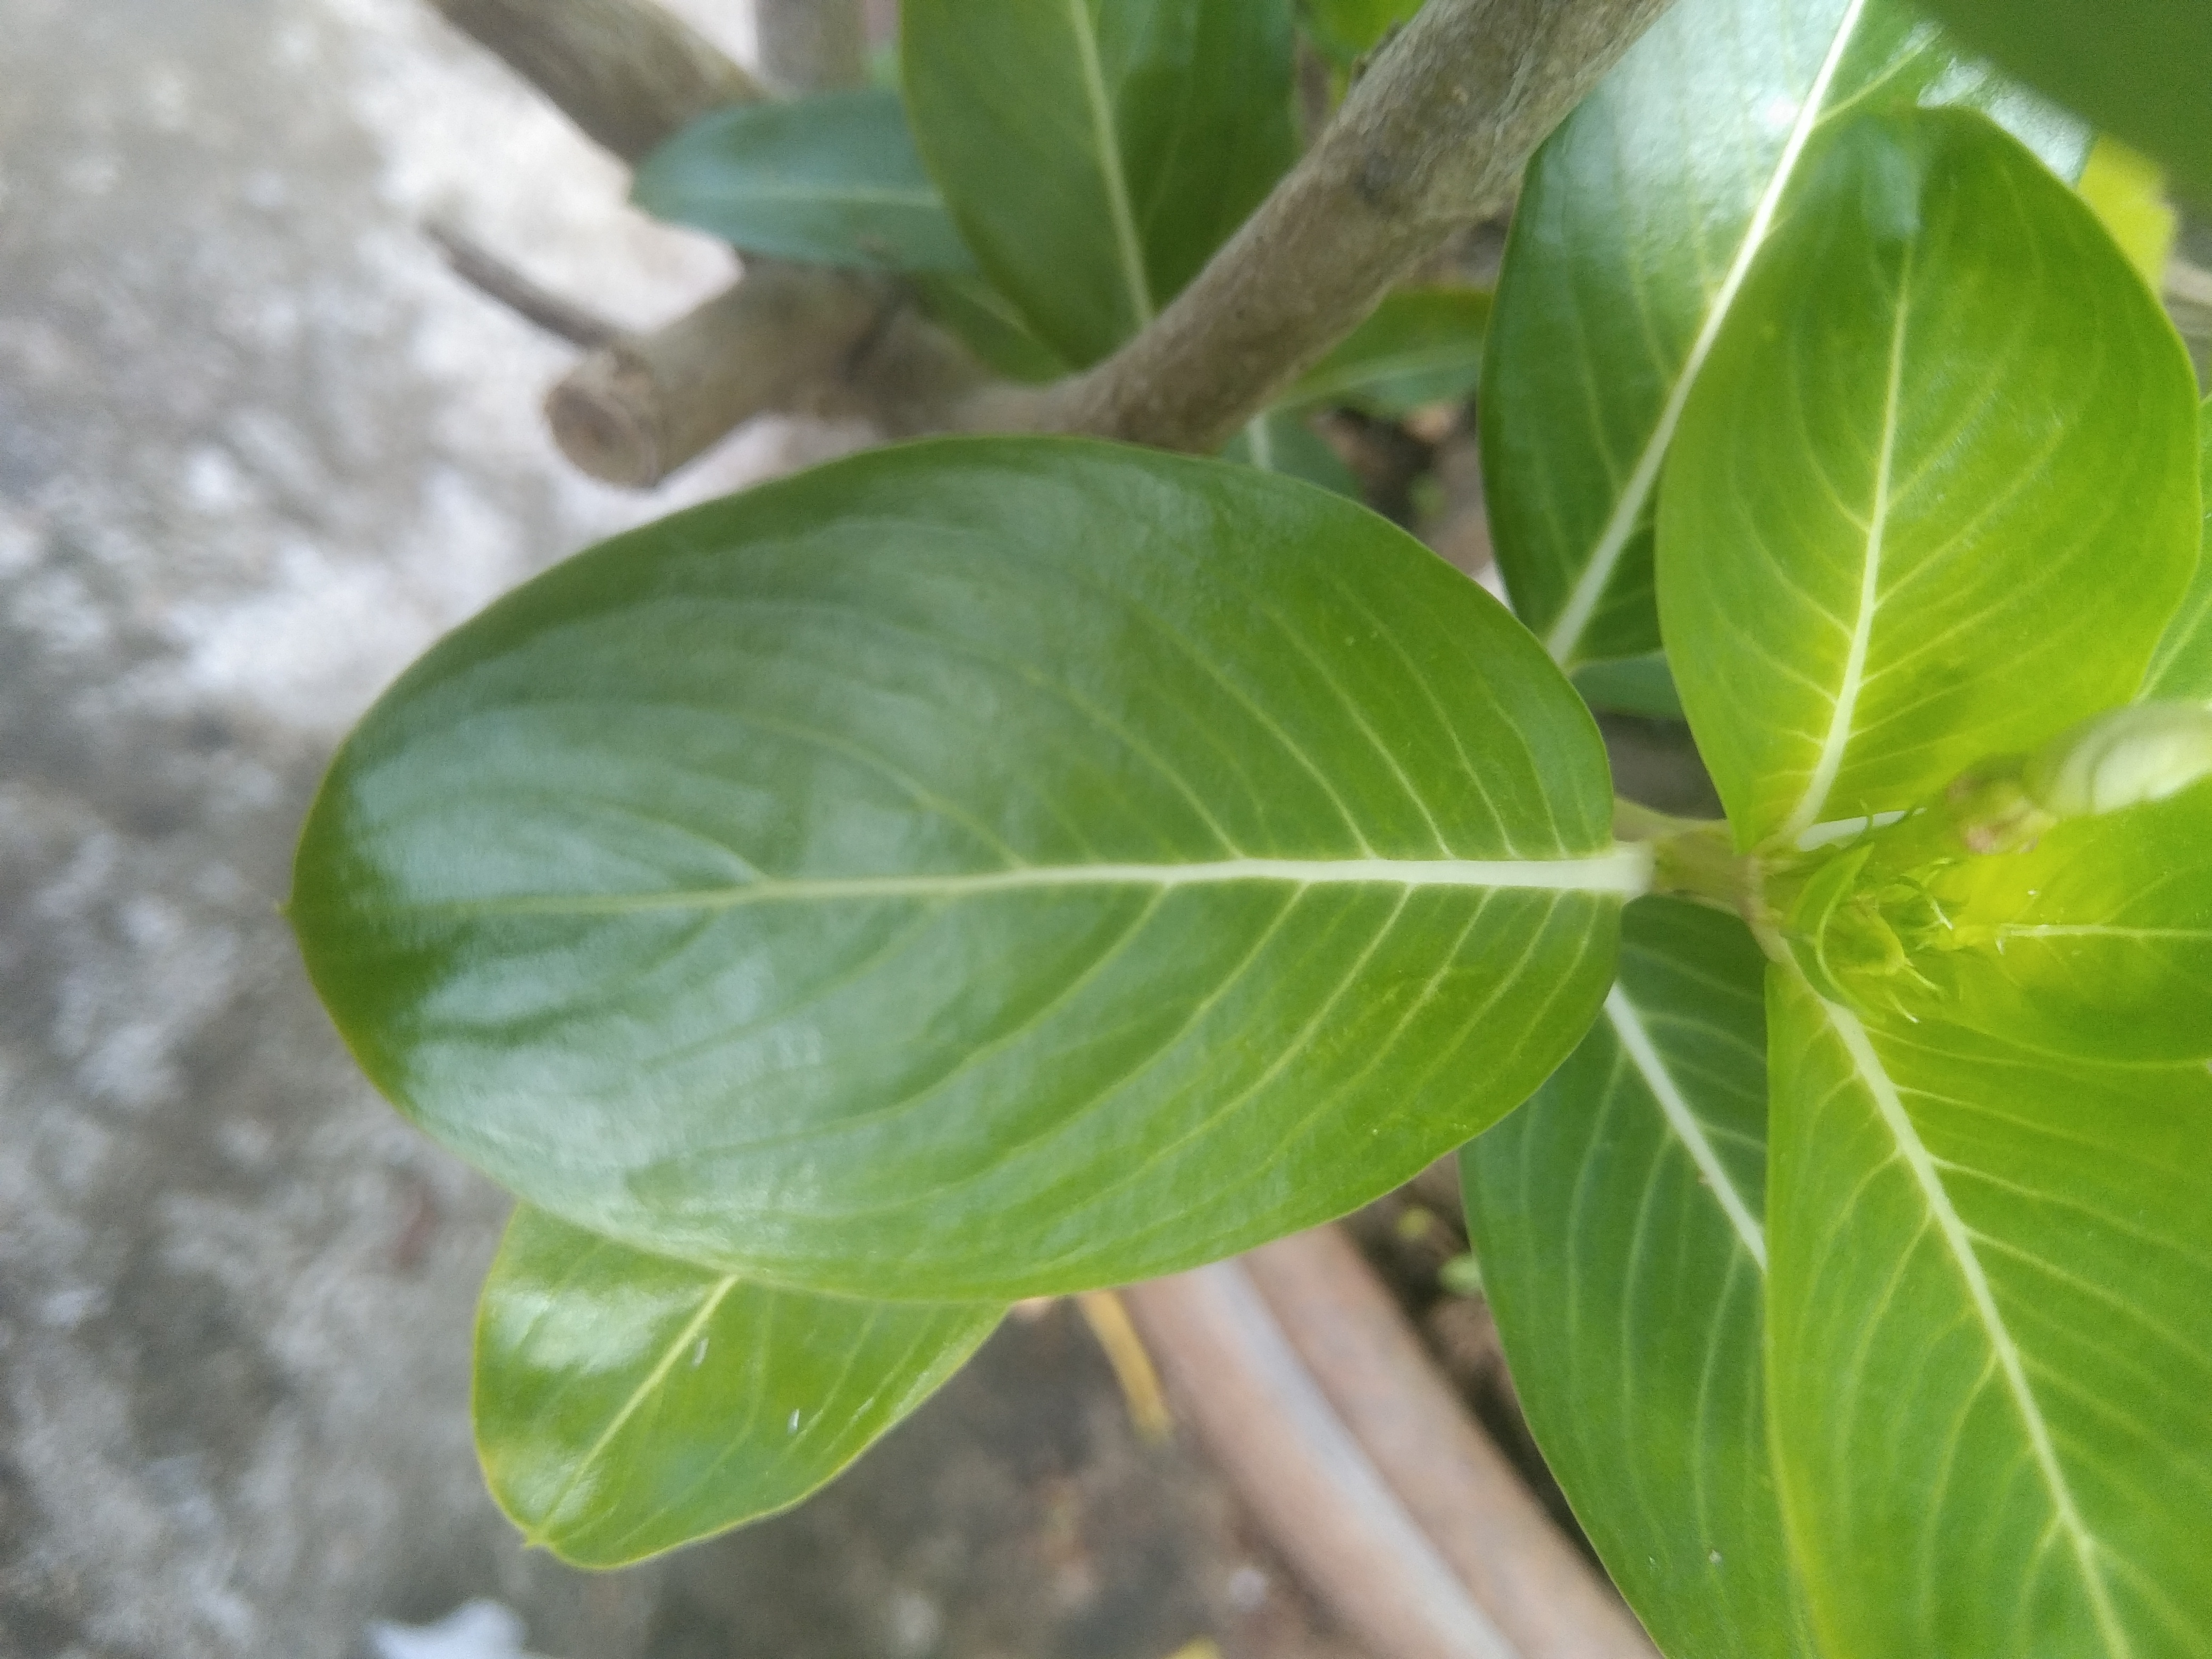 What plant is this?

rose periwinkle
